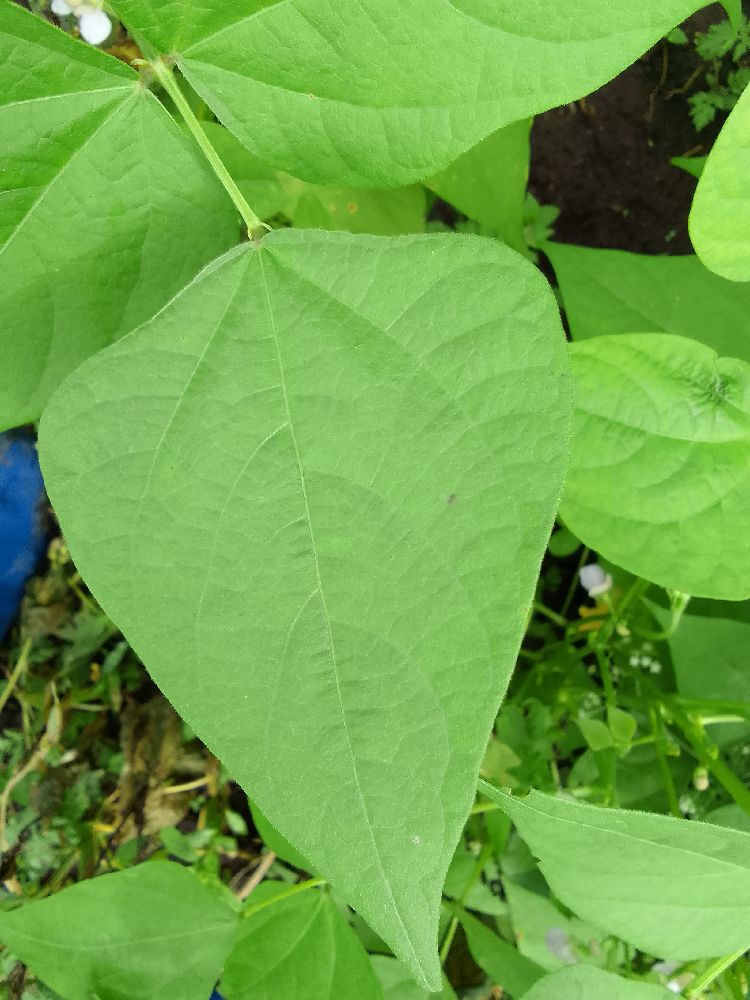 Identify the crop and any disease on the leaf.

common bean, healthy
